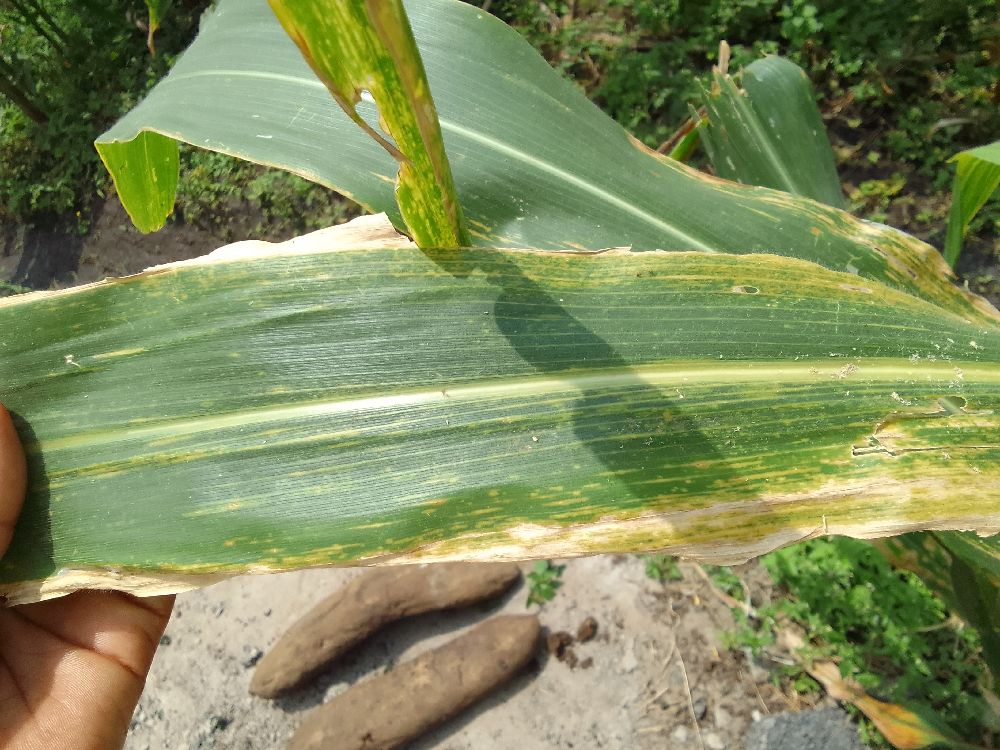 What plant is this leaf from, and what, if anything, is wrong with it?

maize, maize lethal necrosis
